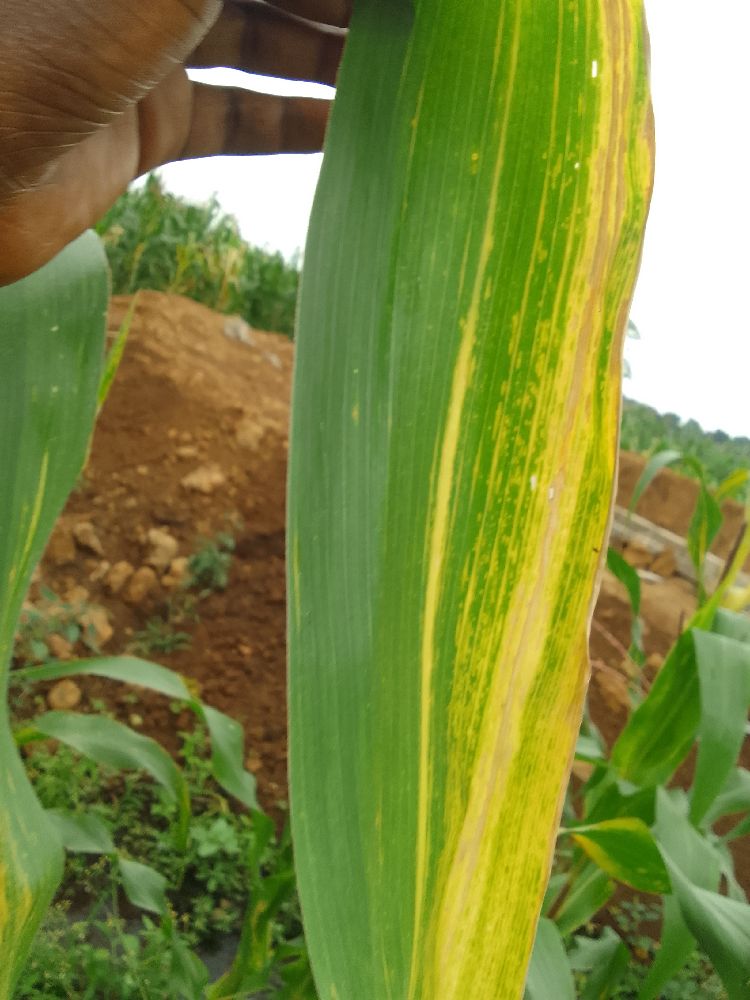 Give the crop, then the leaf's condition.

maize, maize lethal necrosis
